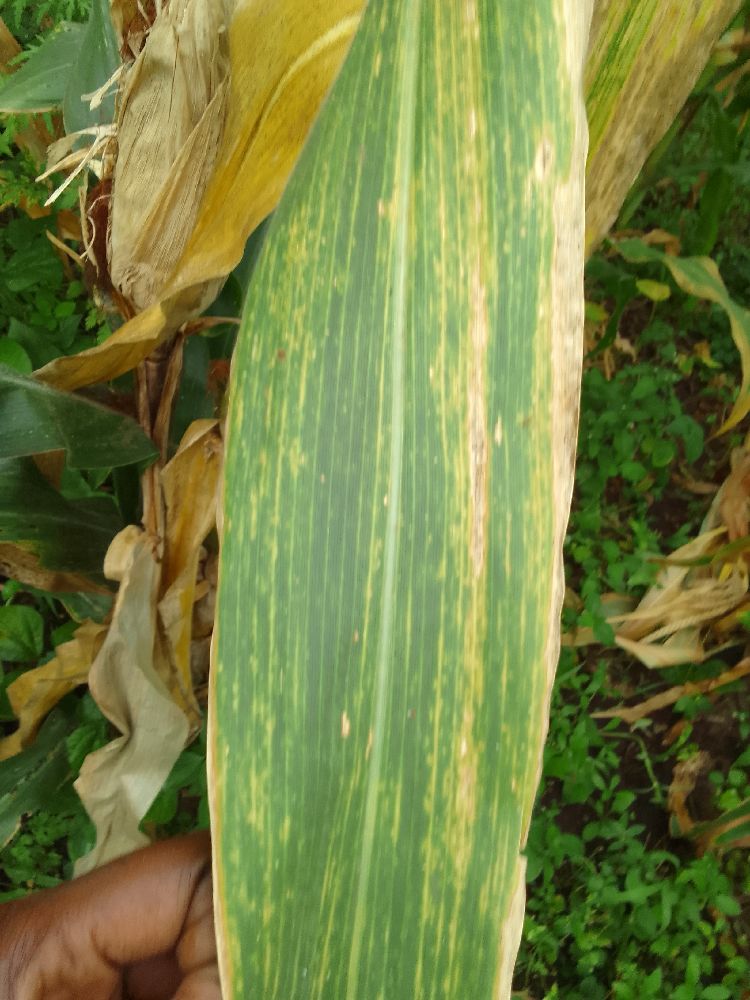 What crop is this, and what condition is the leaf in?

maize, maize lethal necrosis
